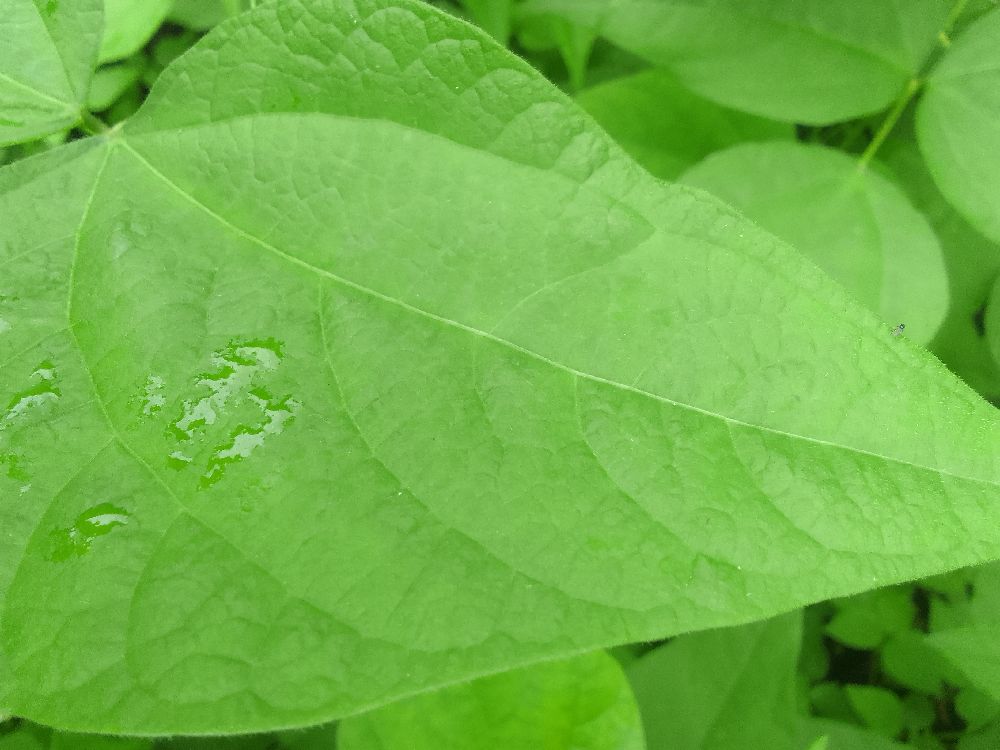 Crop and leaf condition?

common bean, healthy
